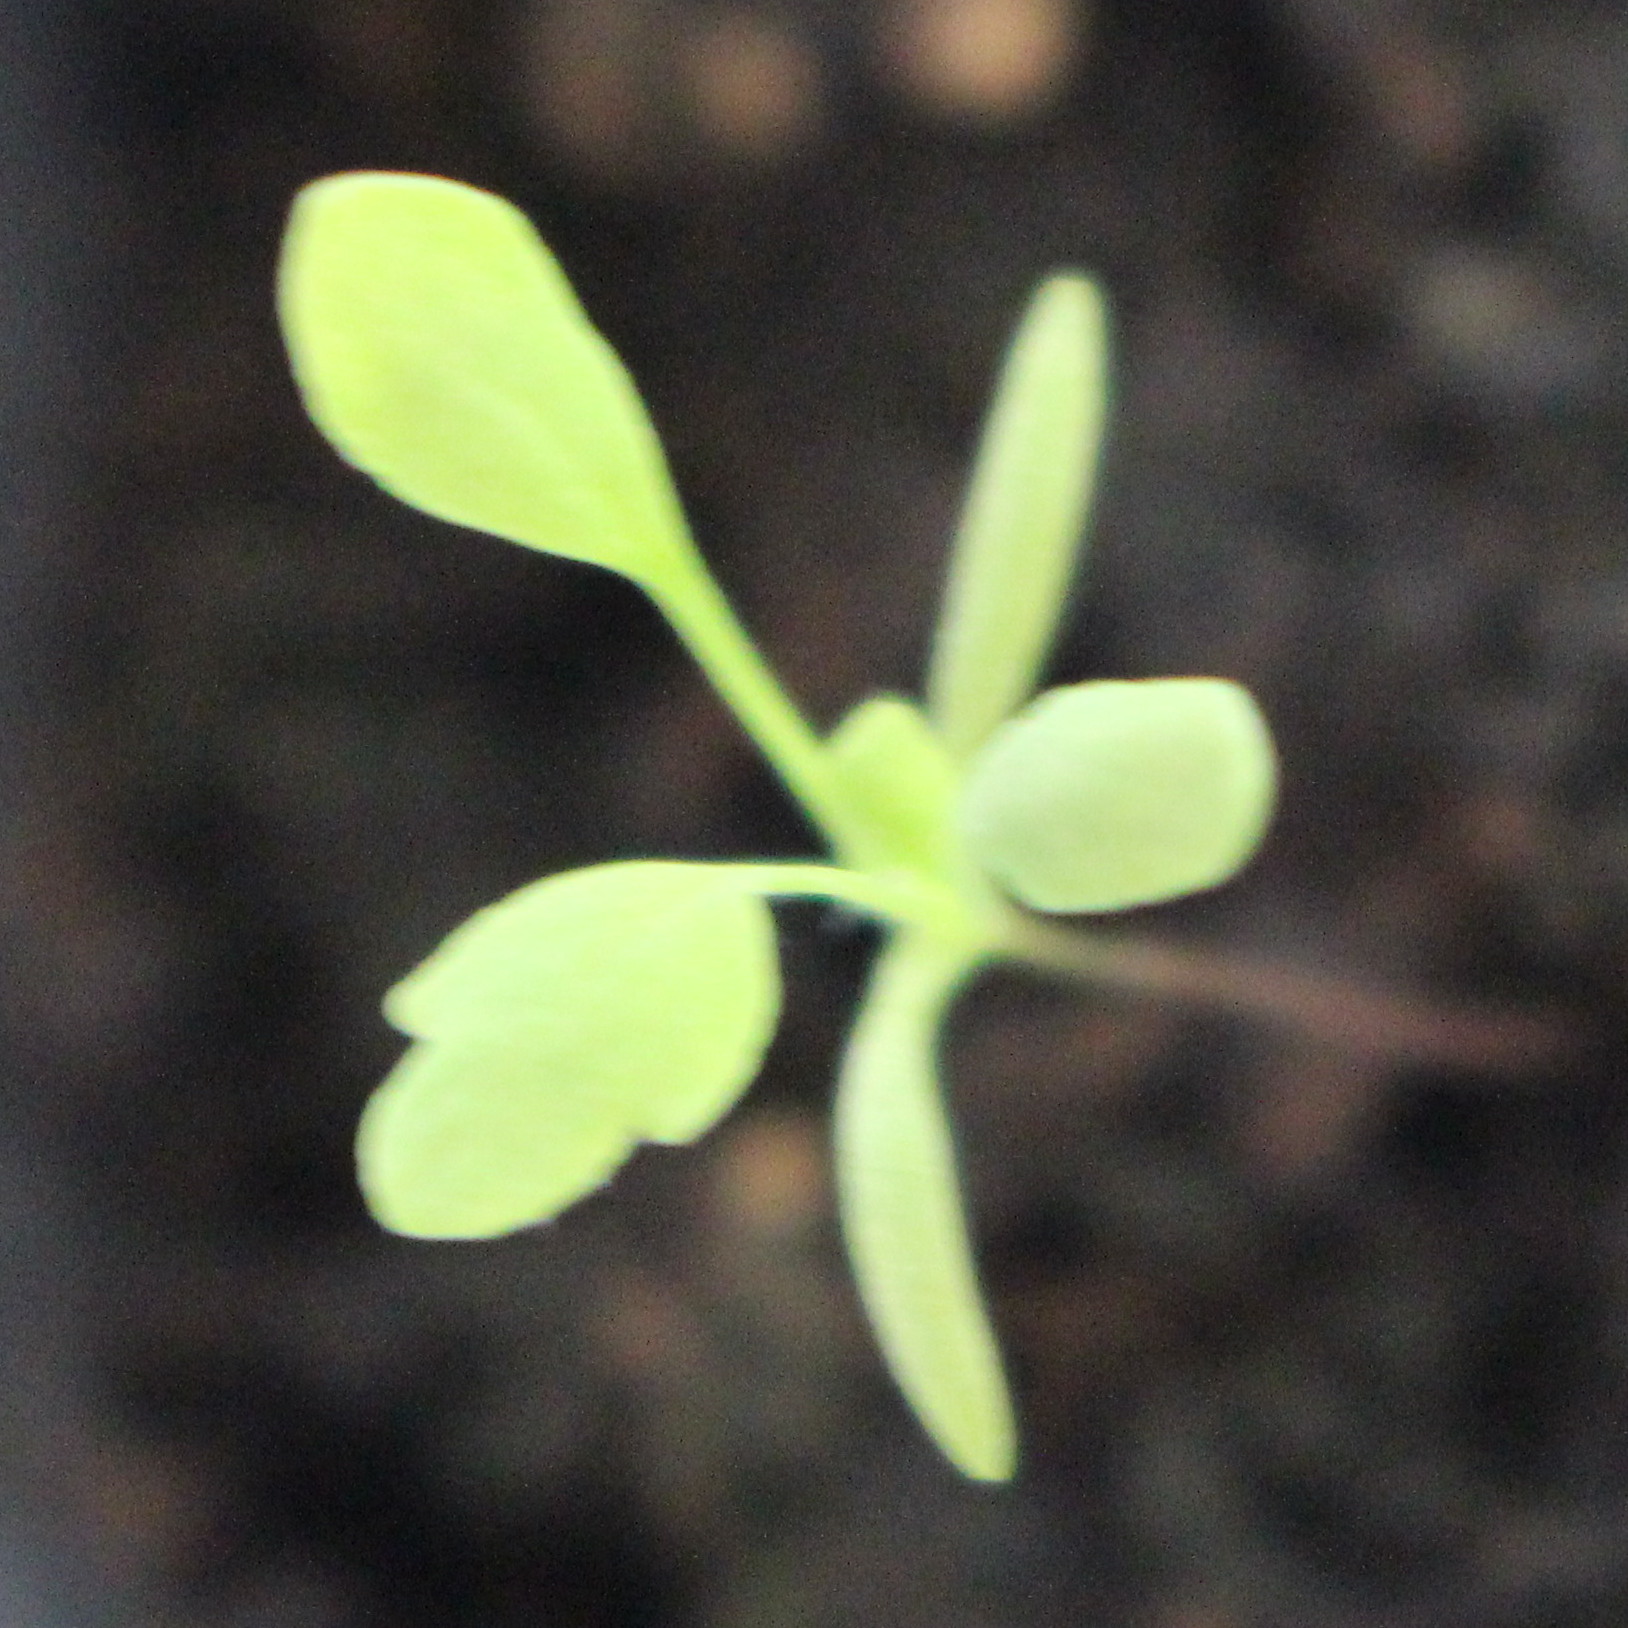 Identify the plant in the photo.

Papaver rhoeas
